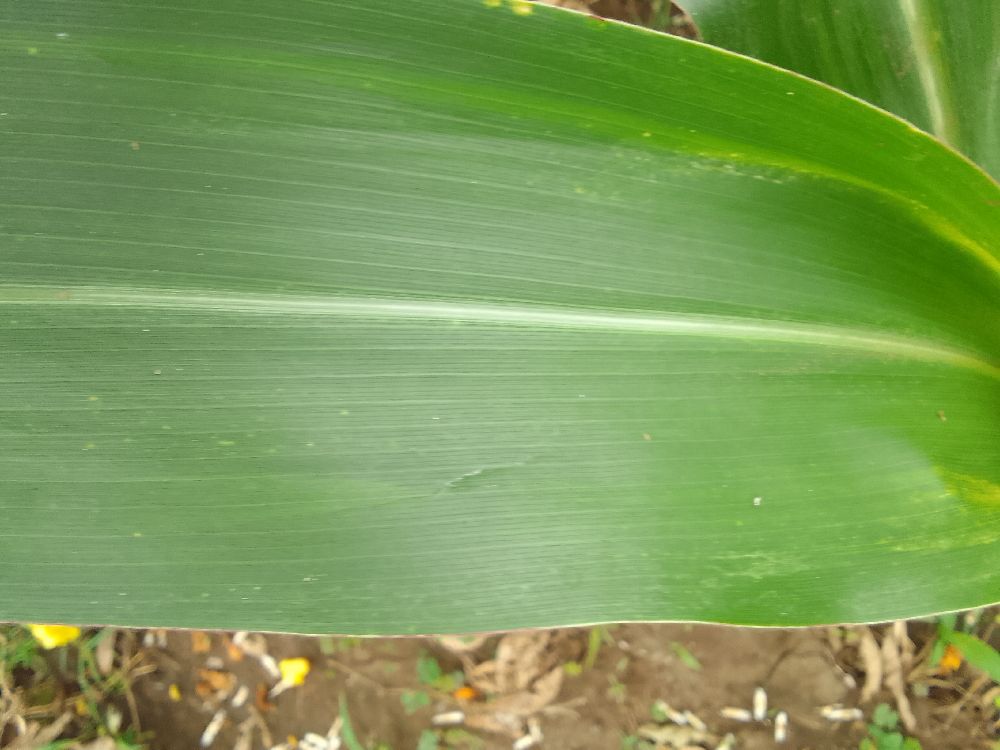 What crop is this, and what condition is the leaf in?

maize, healthy
